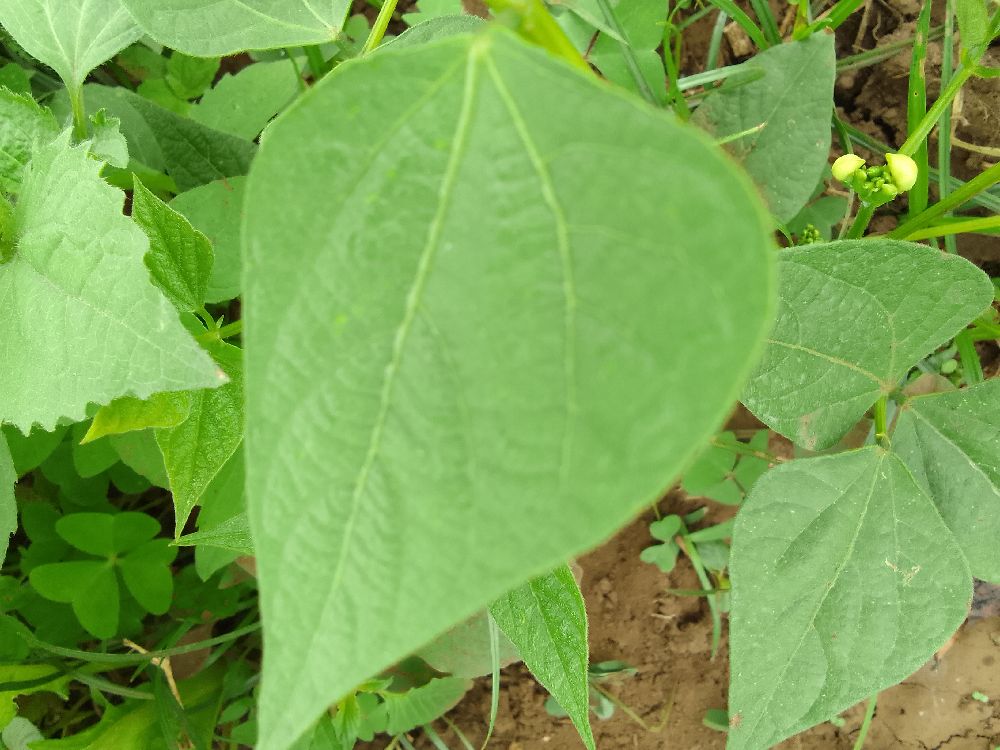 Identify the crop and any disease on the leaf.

common bean, healthy
